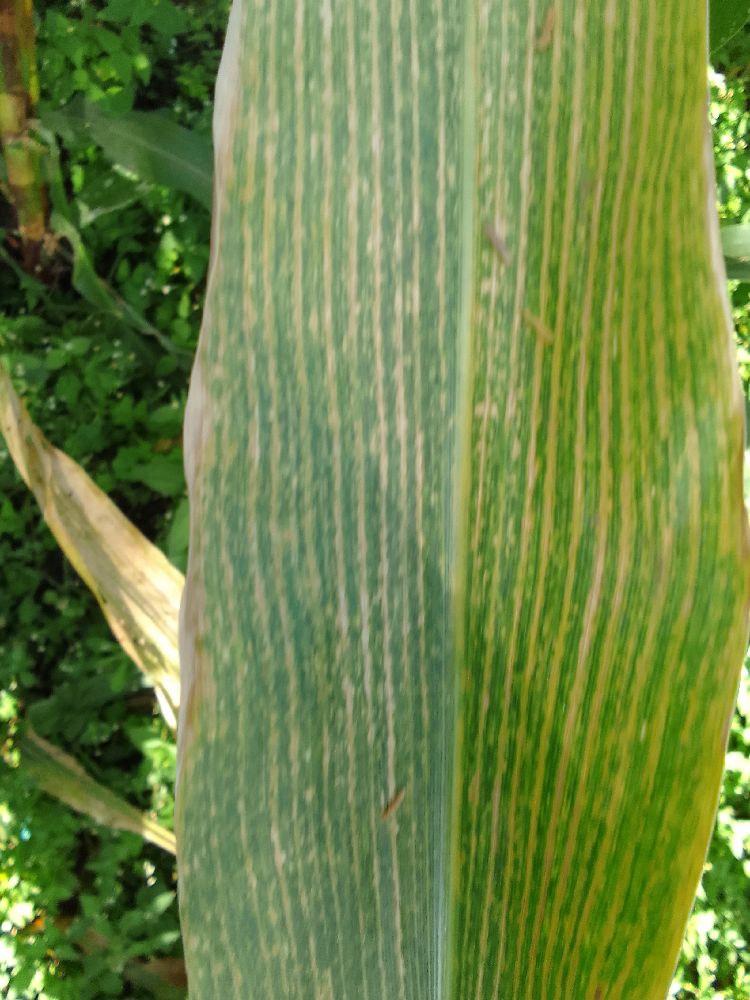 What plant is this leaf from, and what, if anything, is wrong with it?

maize, maize lethal necrosis
